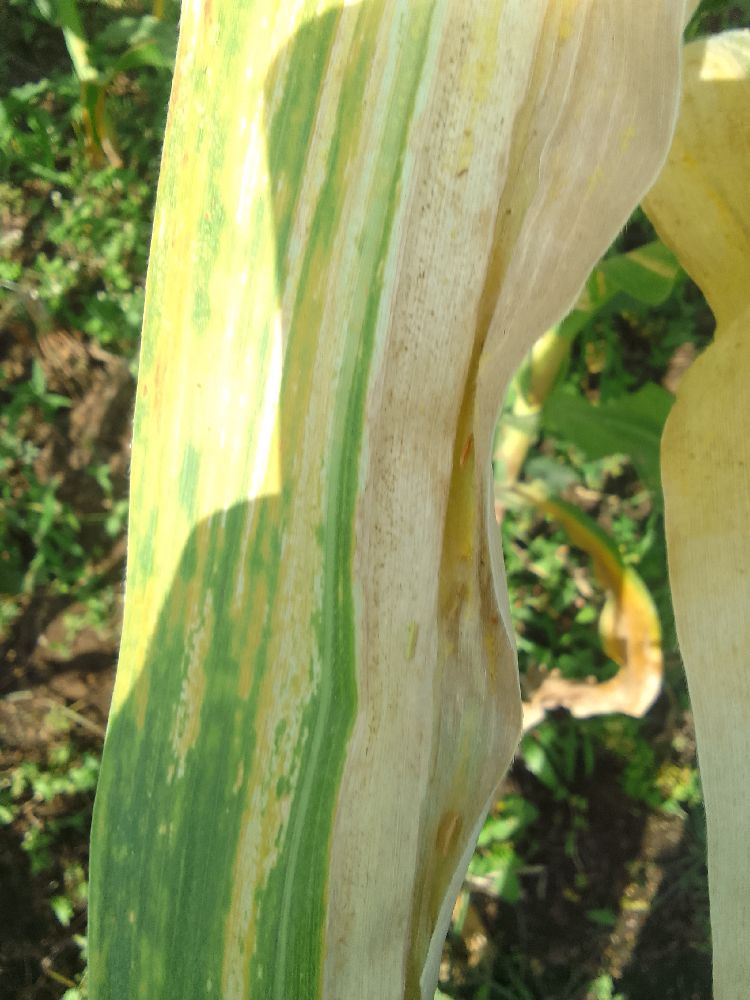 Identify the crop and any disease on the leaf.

maize, maize lethal necrosis
